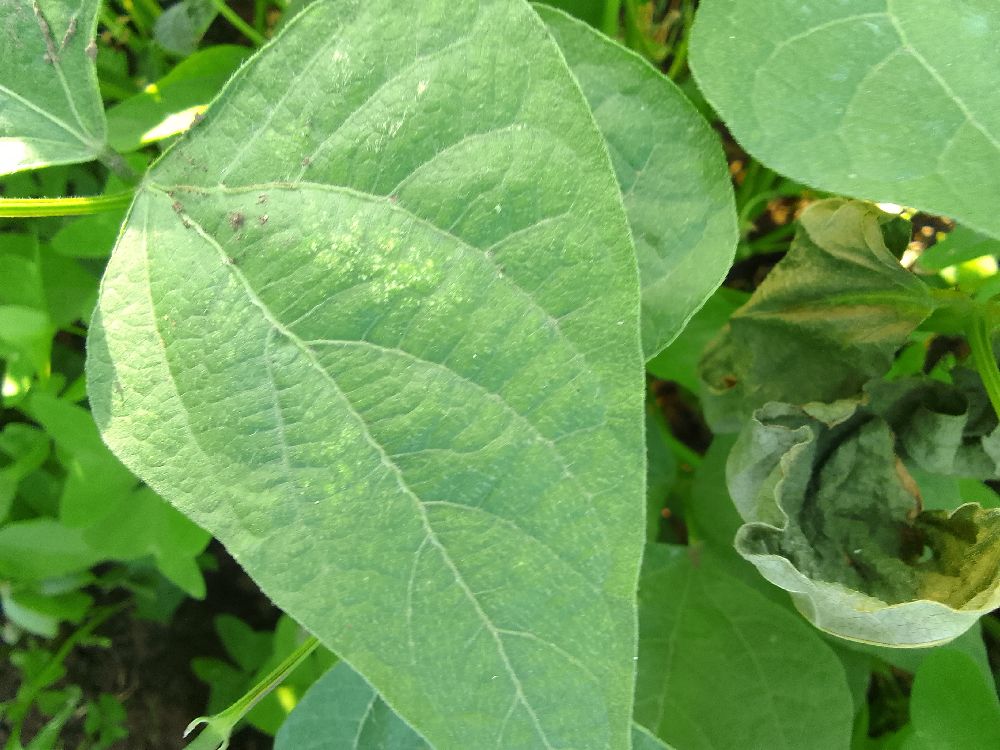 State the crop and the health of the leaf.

common bean, healthy
